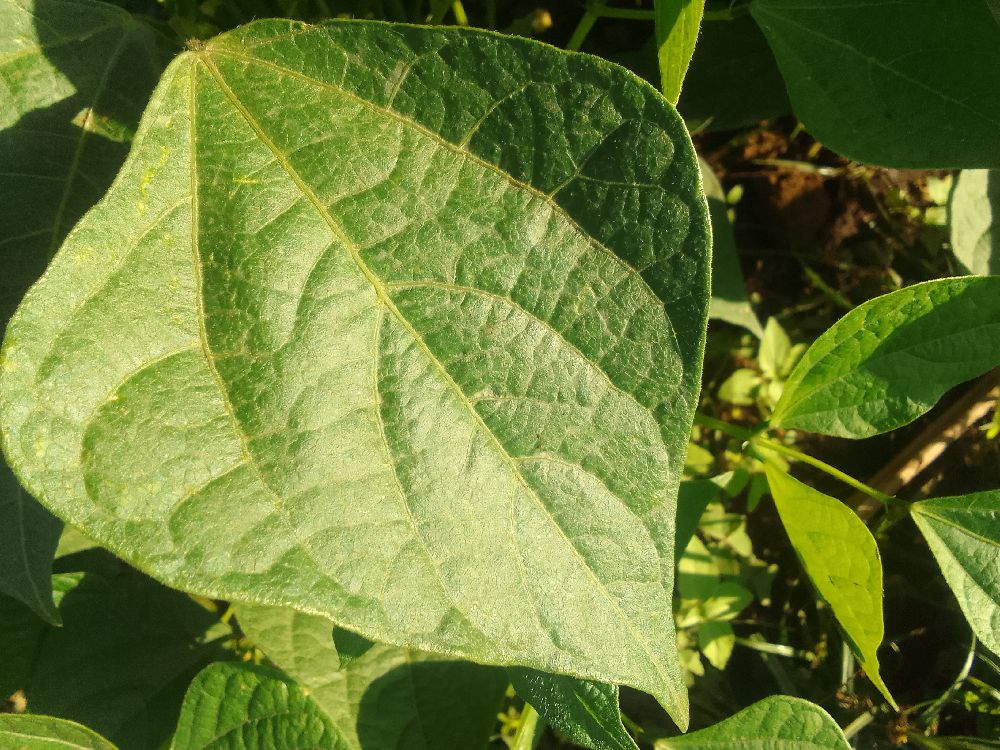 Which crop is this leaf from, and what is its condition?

common bean, healthy
